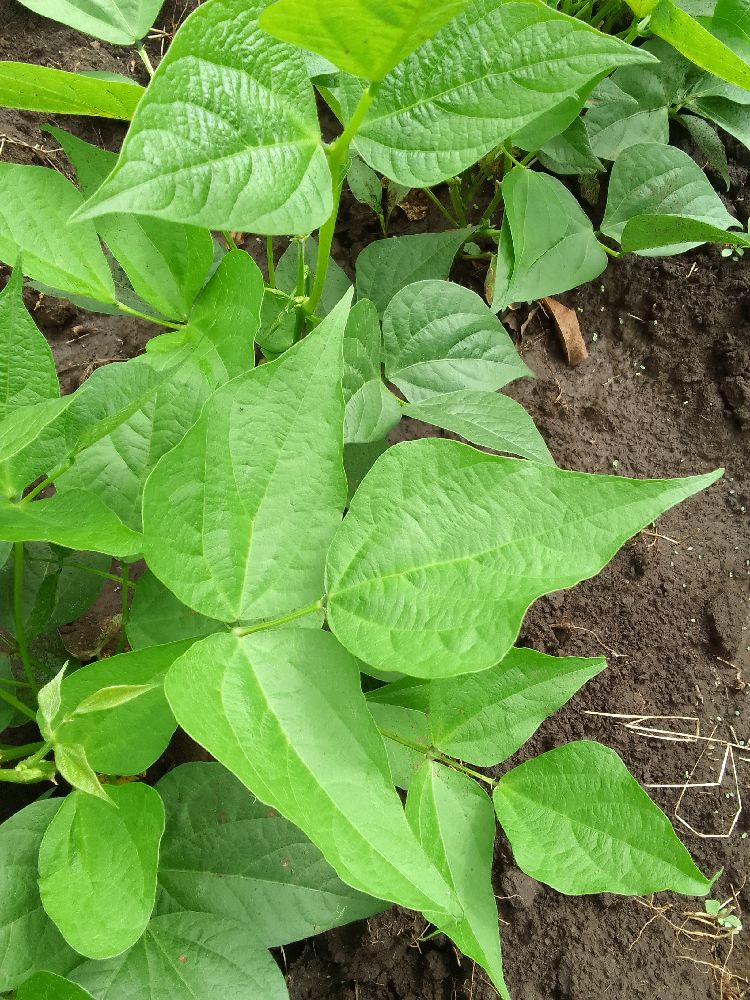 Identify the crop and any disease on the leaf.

common bean, healthy
